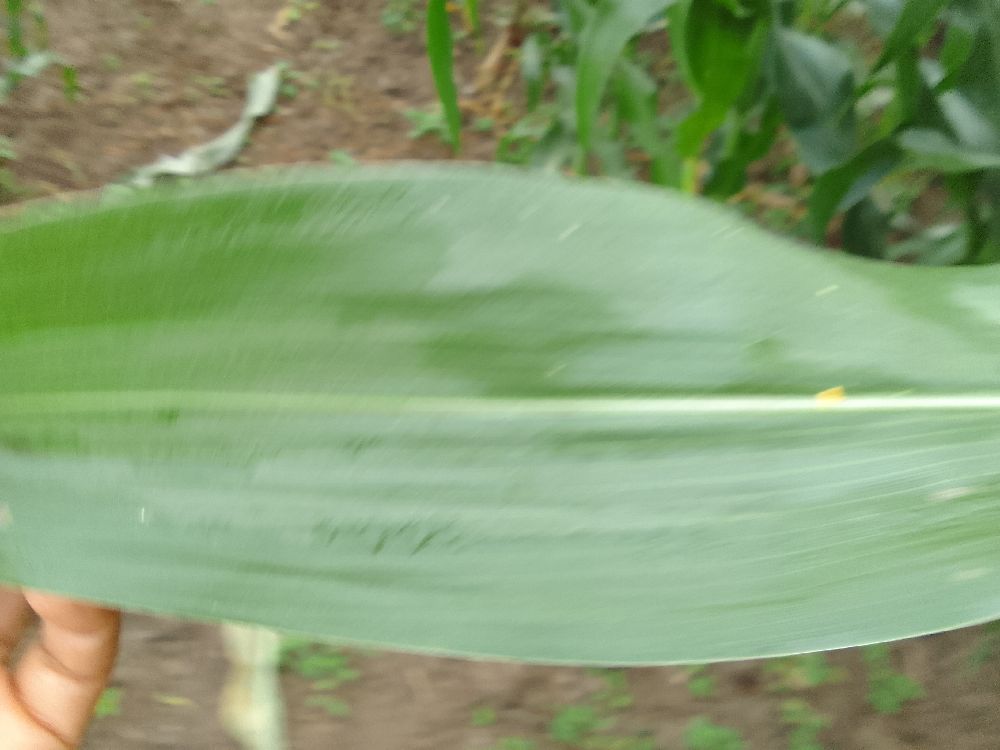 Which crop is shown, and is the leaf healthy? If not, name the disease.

maize, healthy
